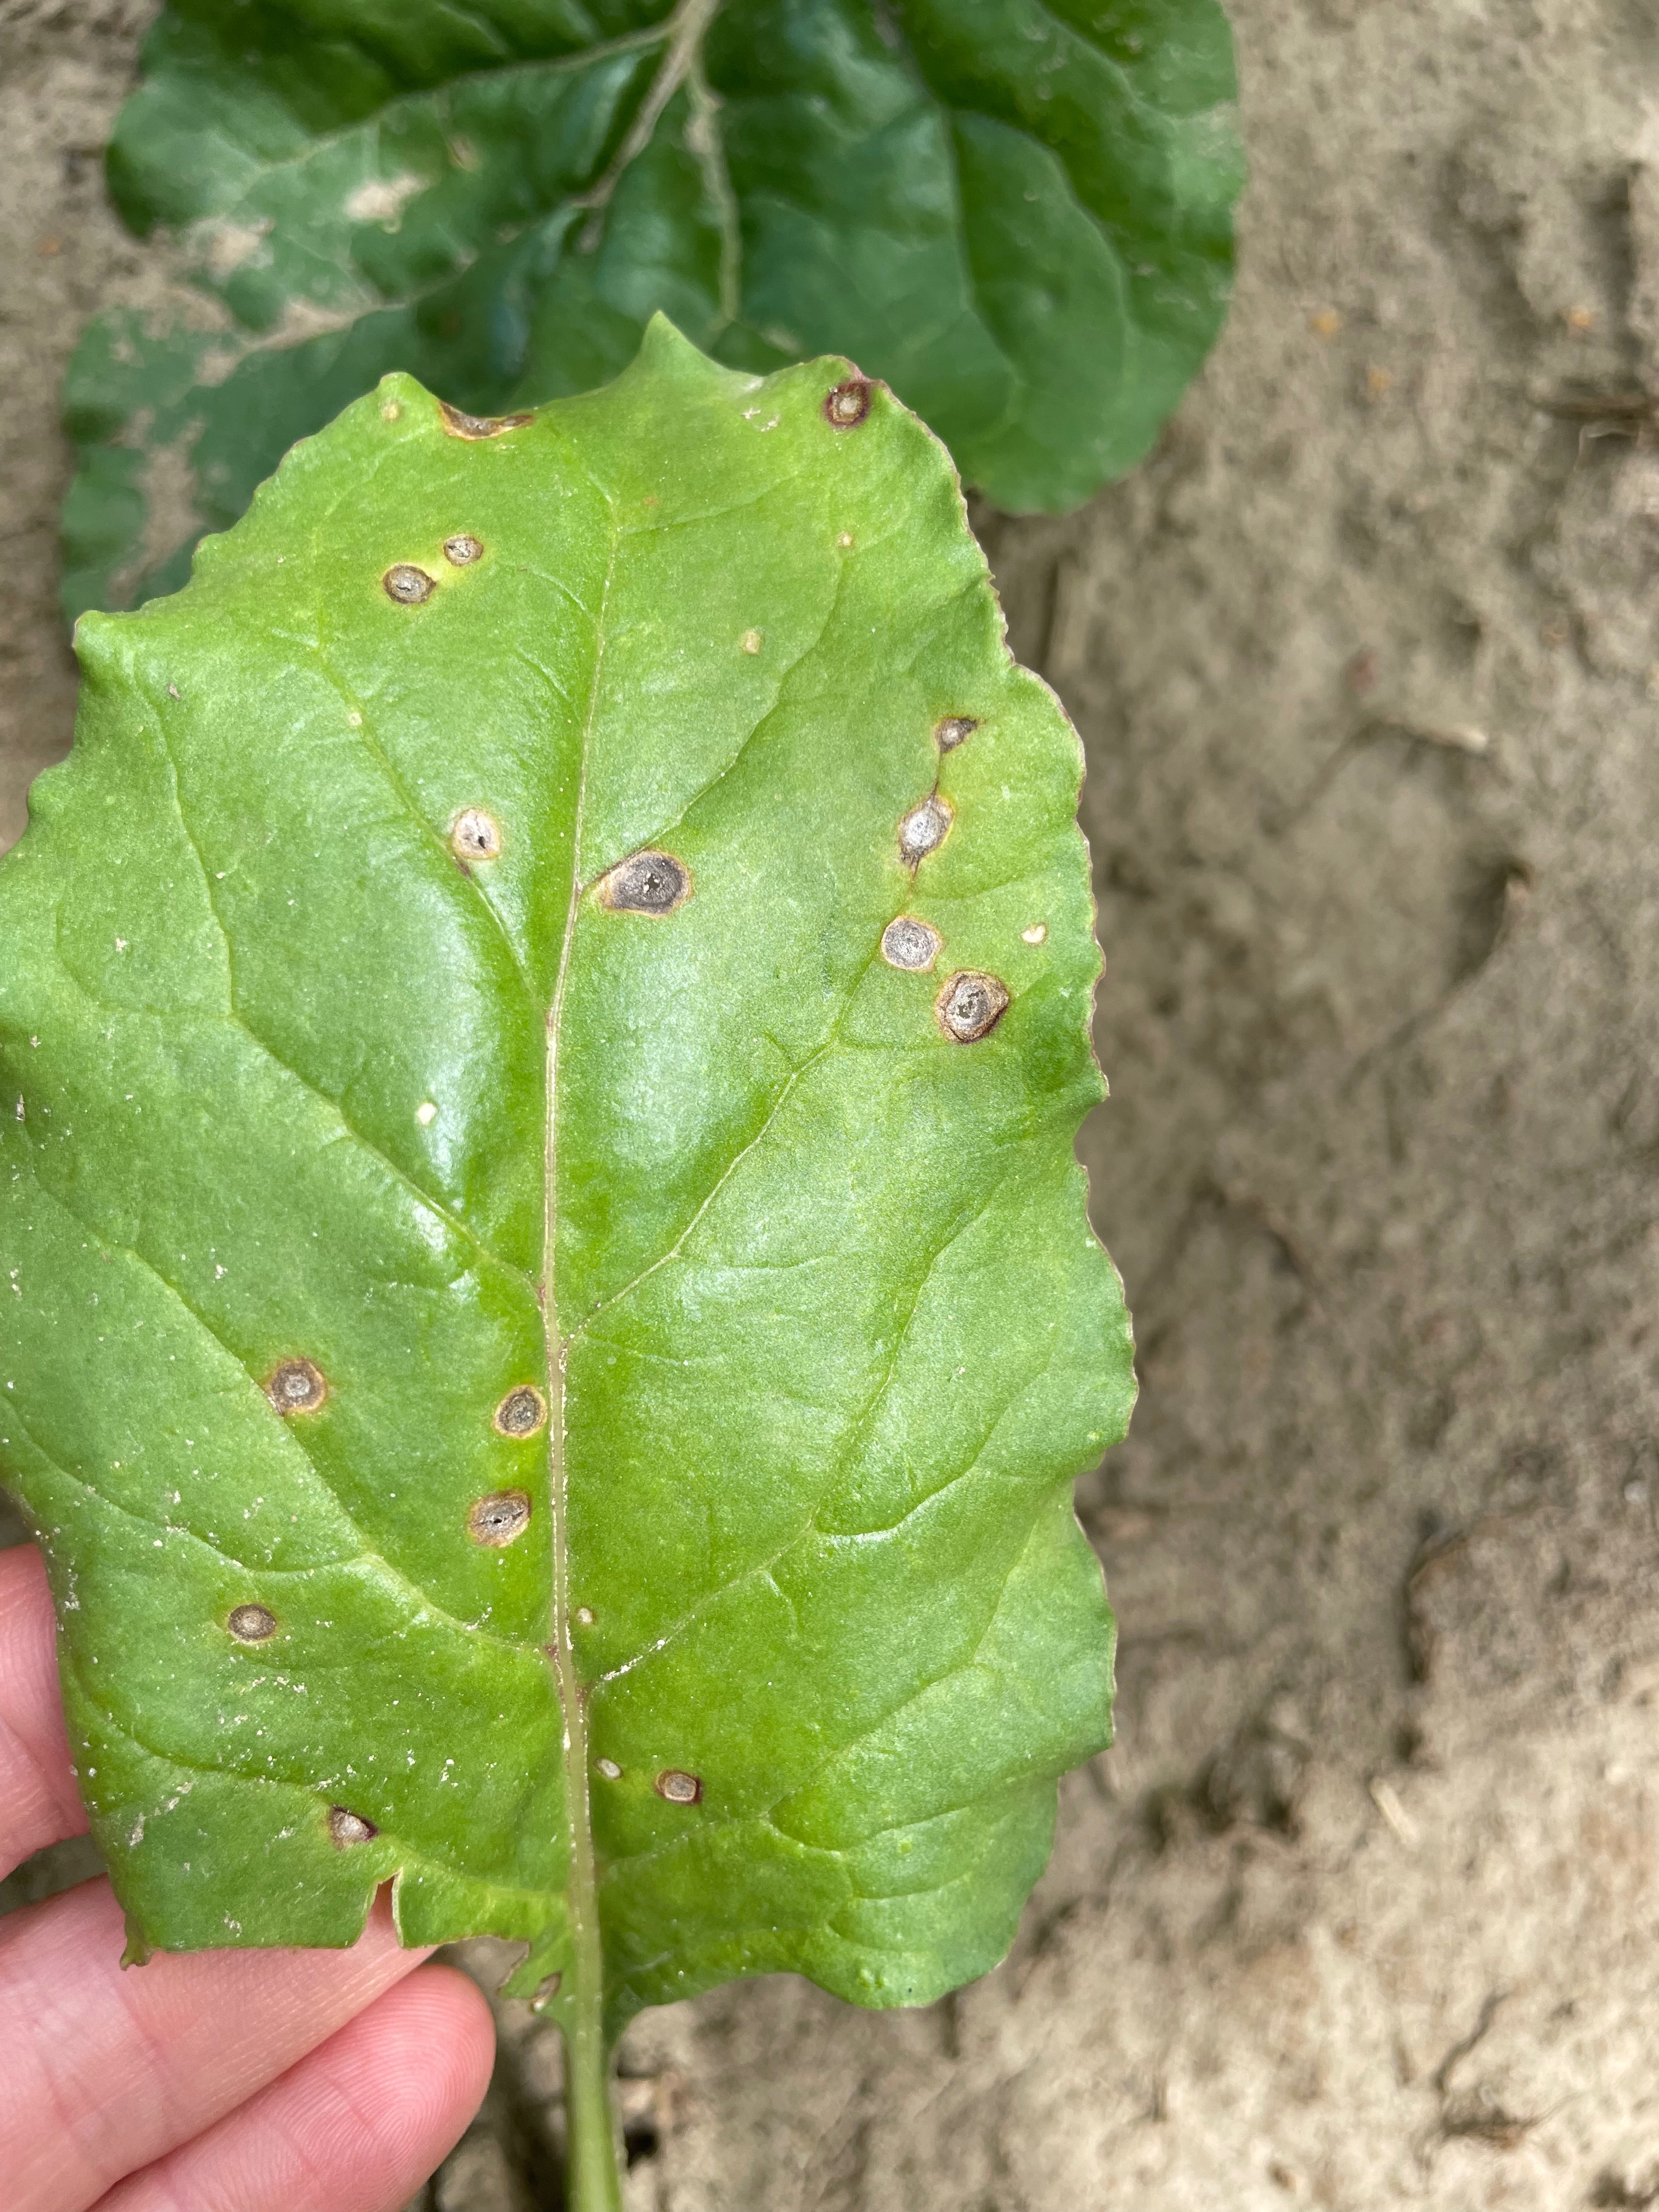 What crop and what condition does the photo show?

beet, cercospora
